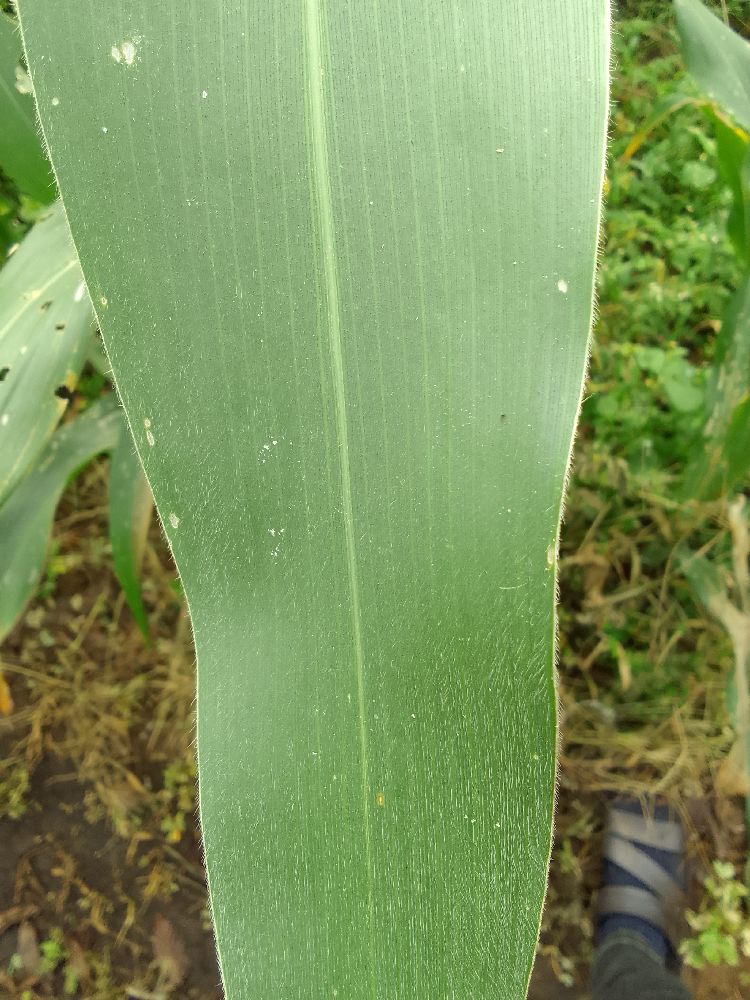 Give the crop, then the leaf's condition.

maize, healthy
